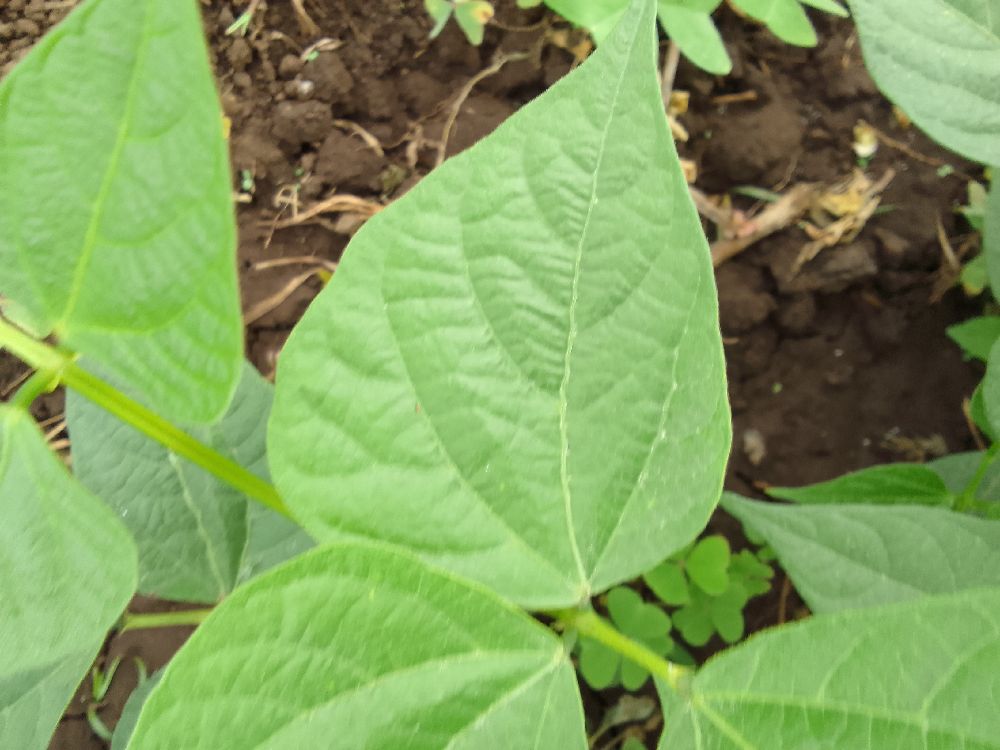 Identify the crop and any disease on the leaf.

common bean, healthy
